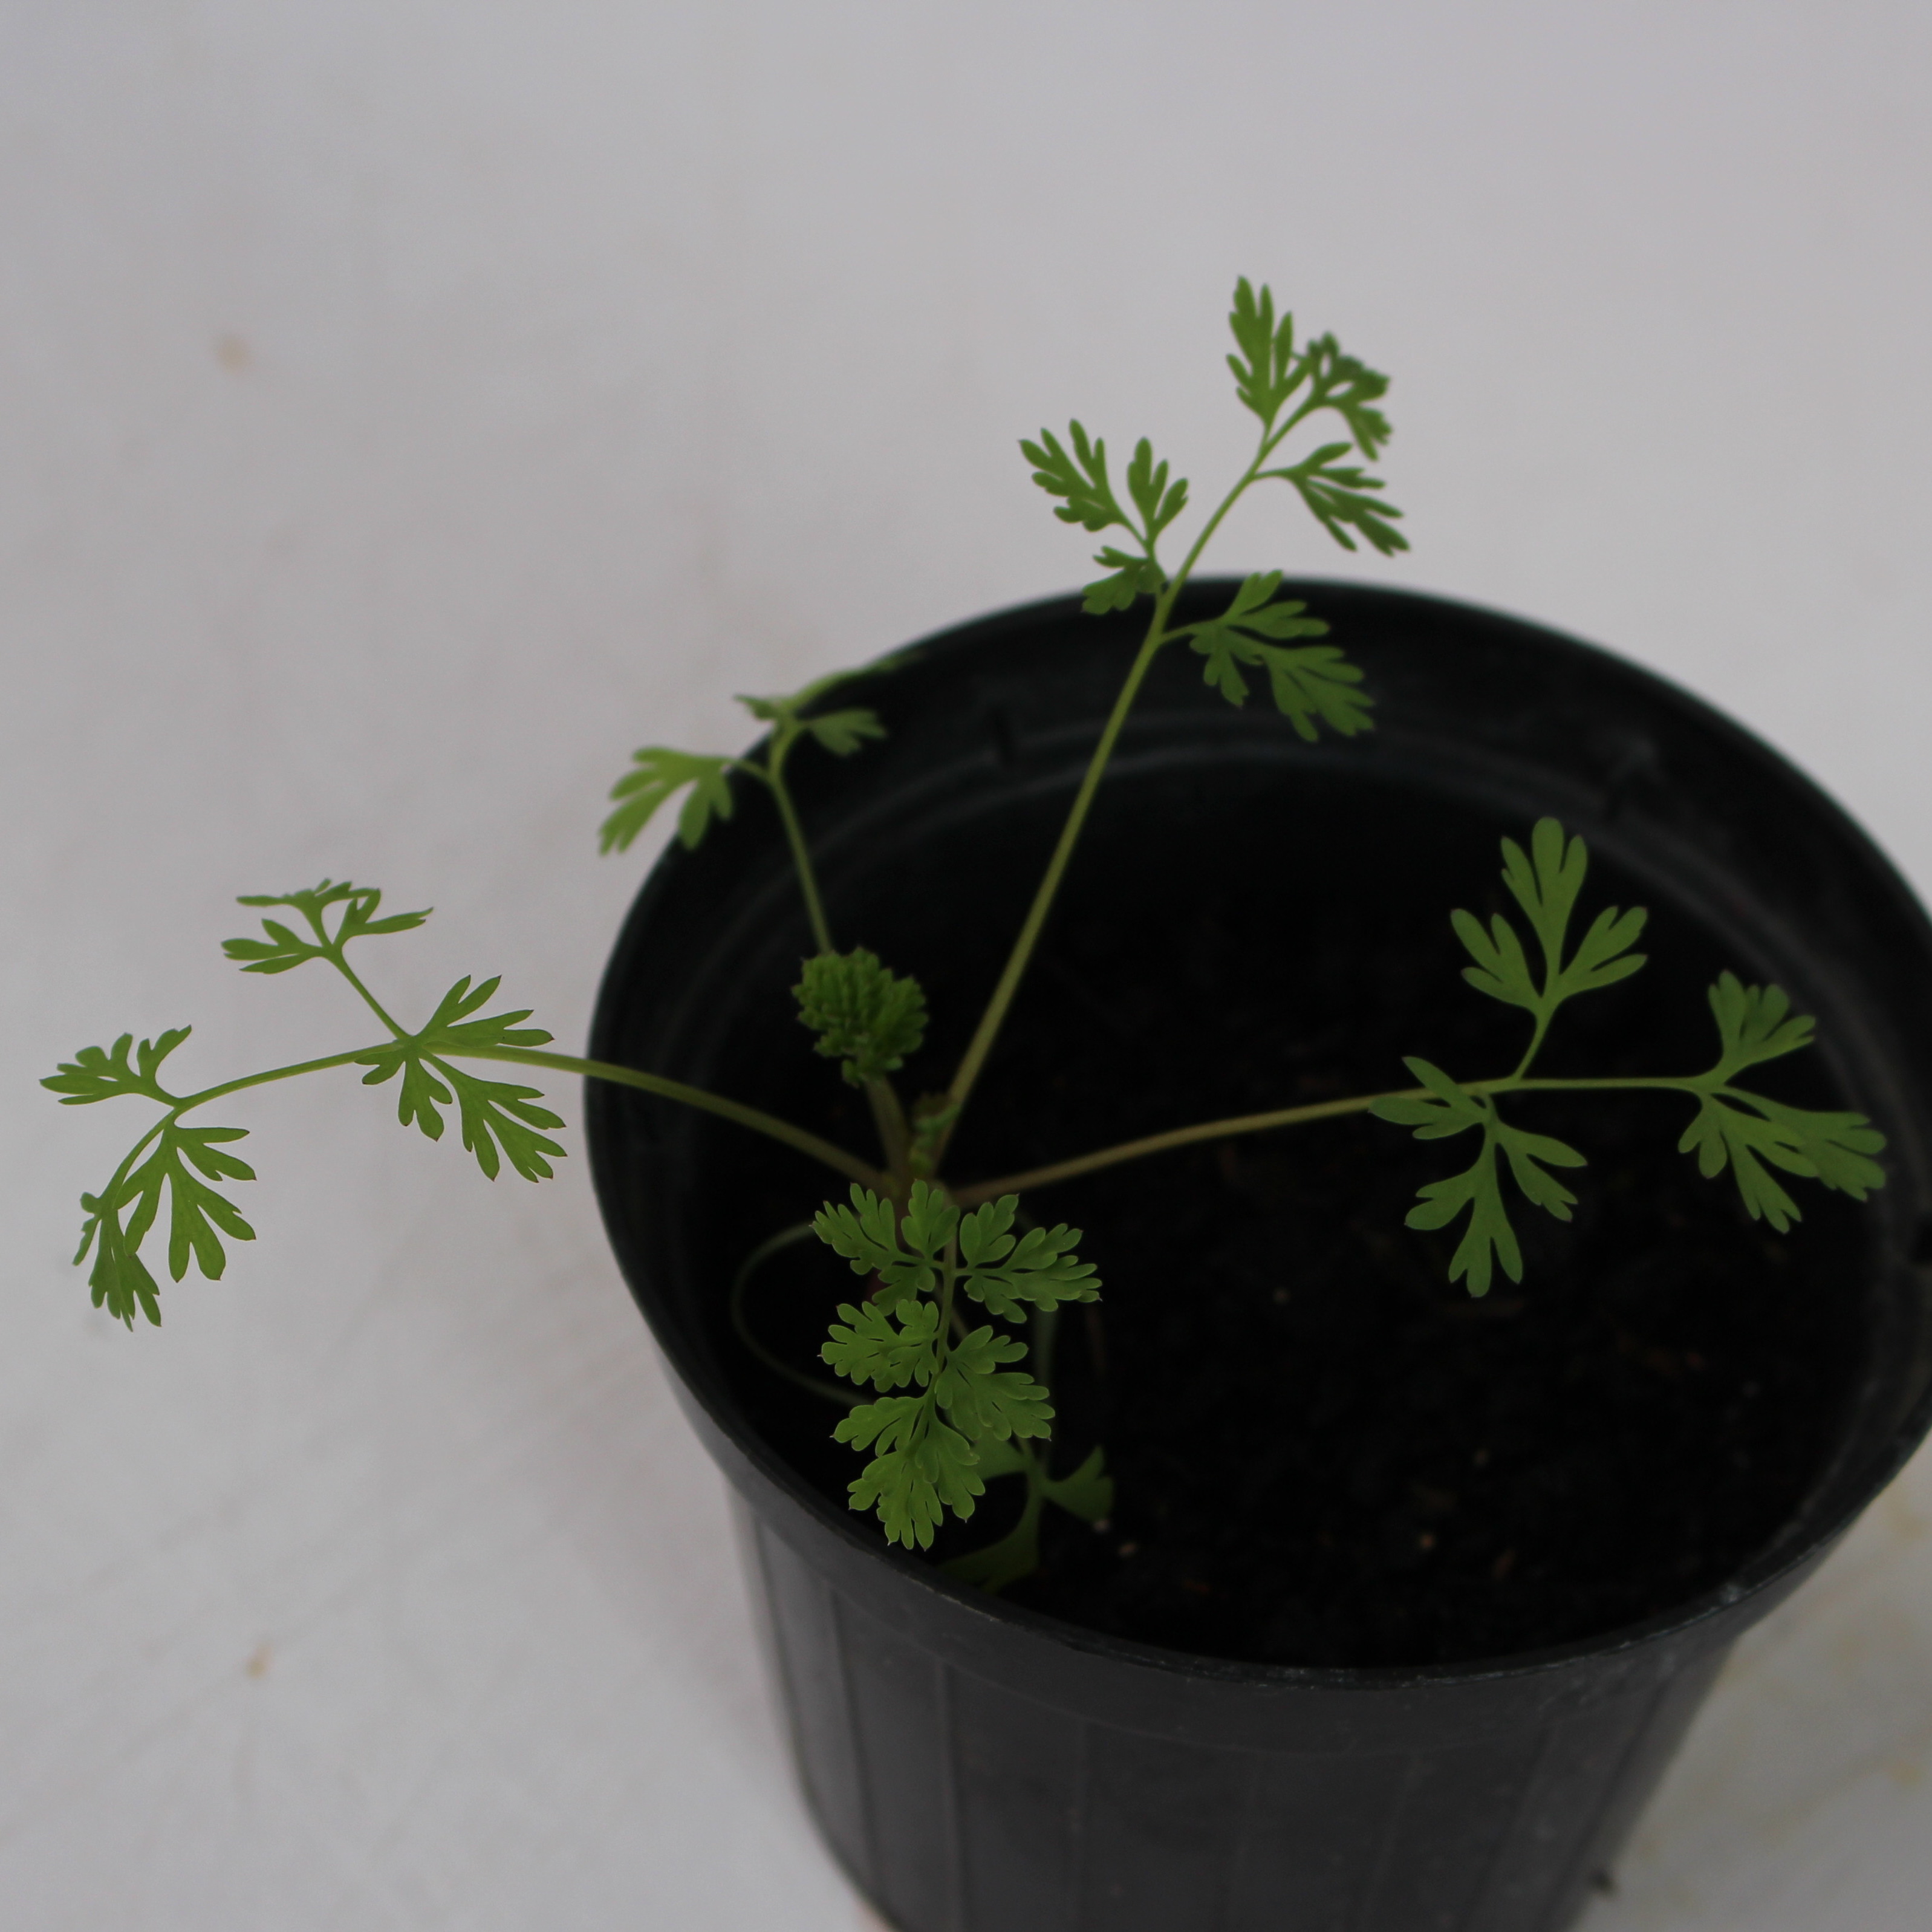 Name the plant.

Fumaria officinalis
